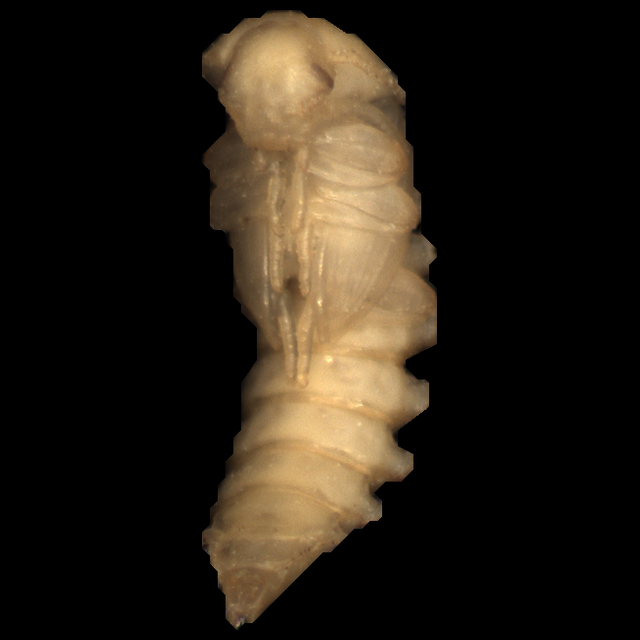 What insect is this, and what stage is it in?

mealworm pupa
